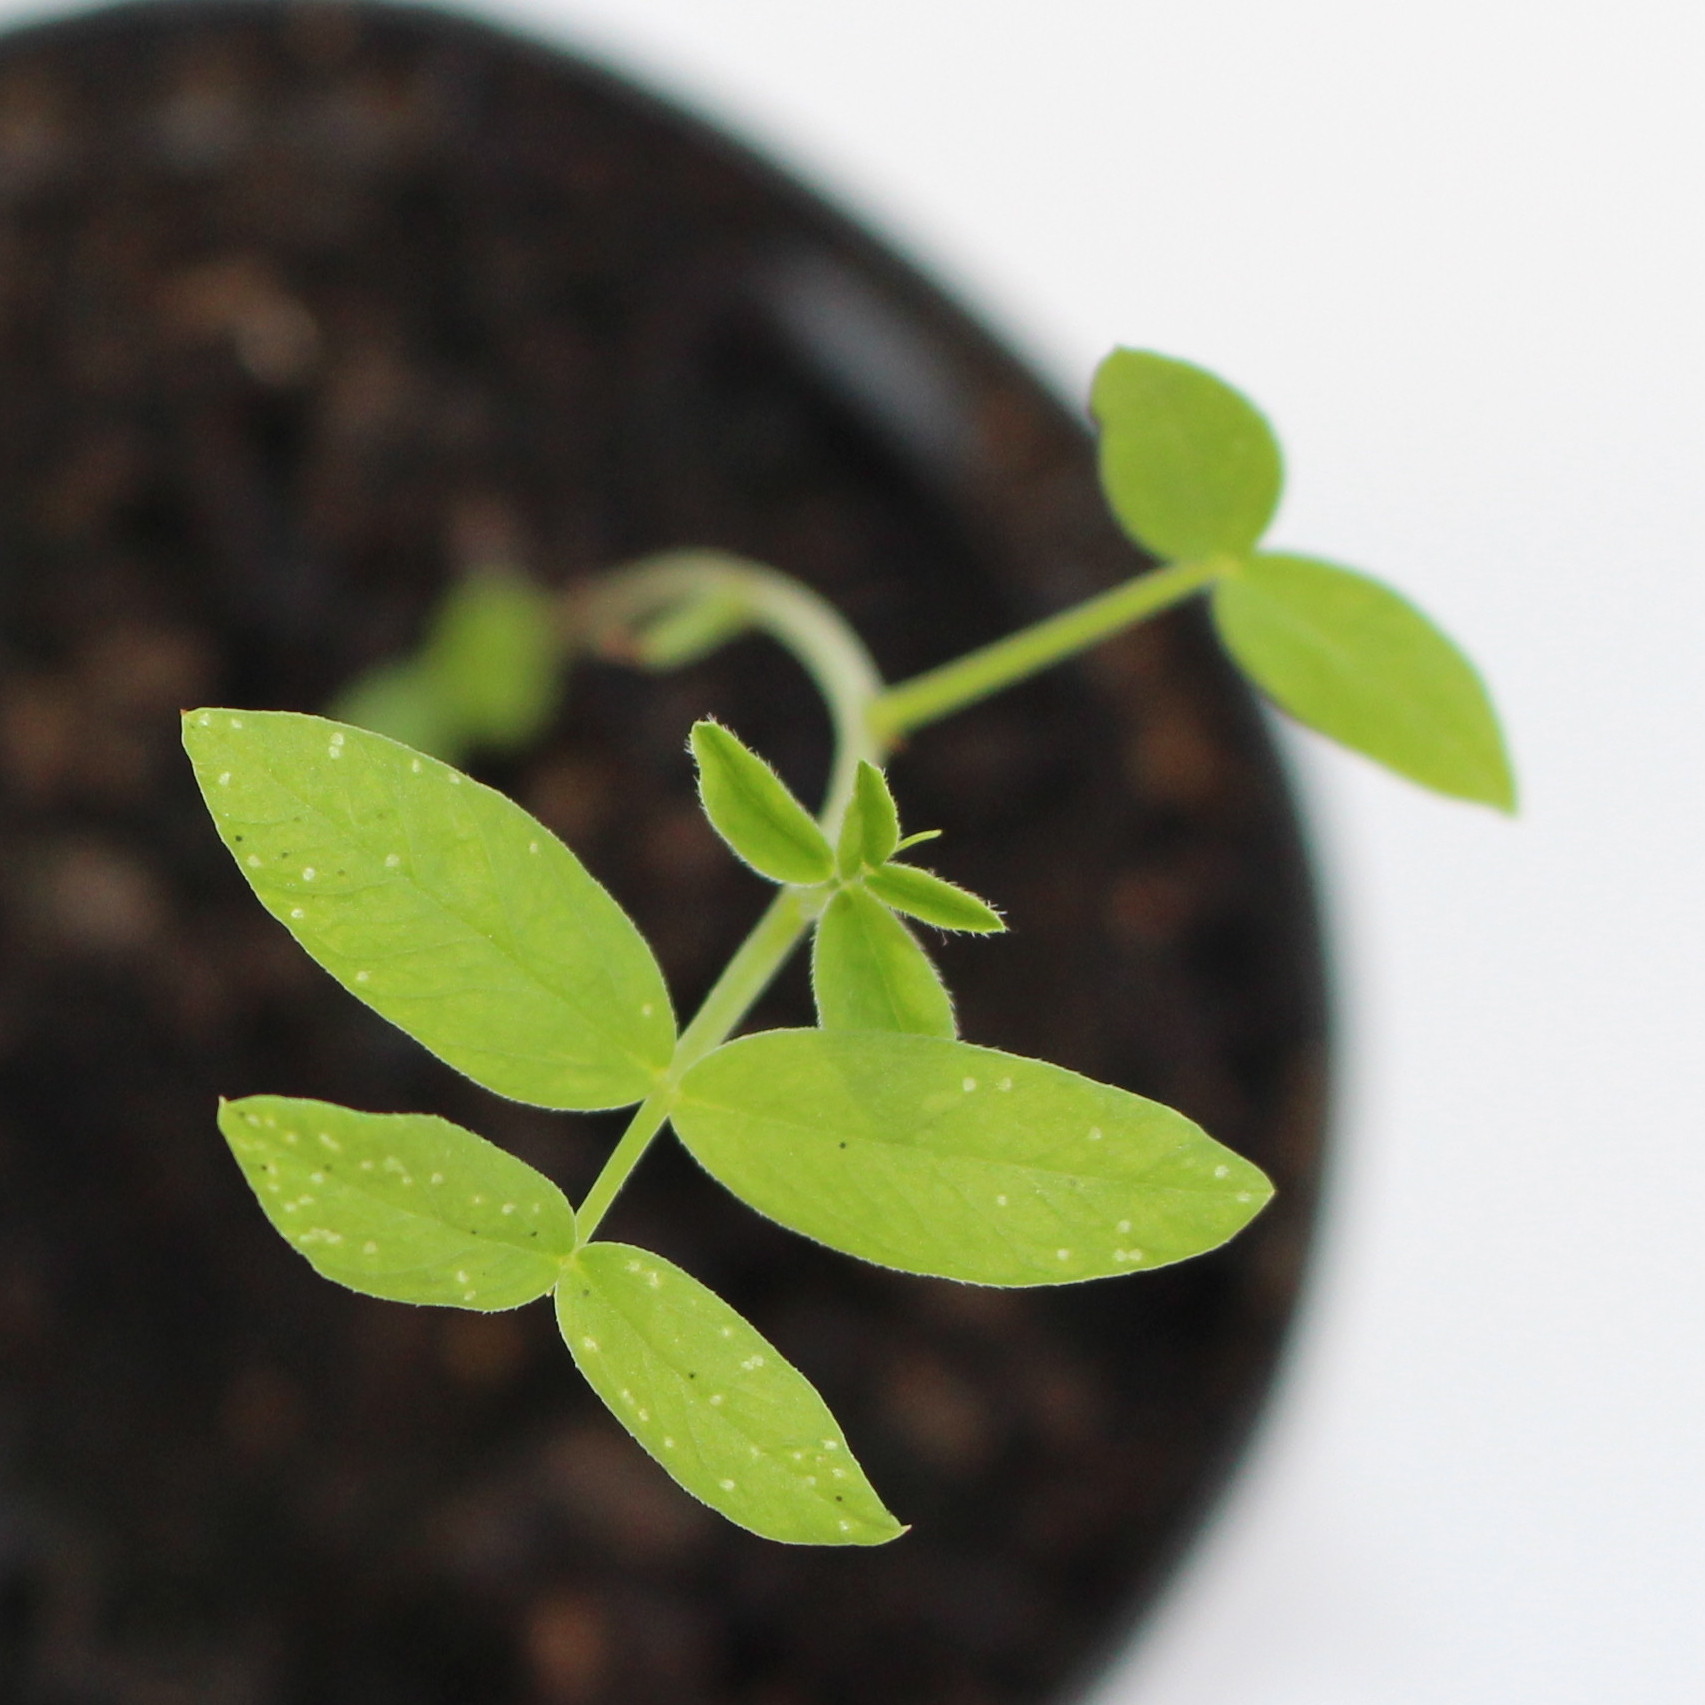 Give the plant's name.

Vicia sativa
